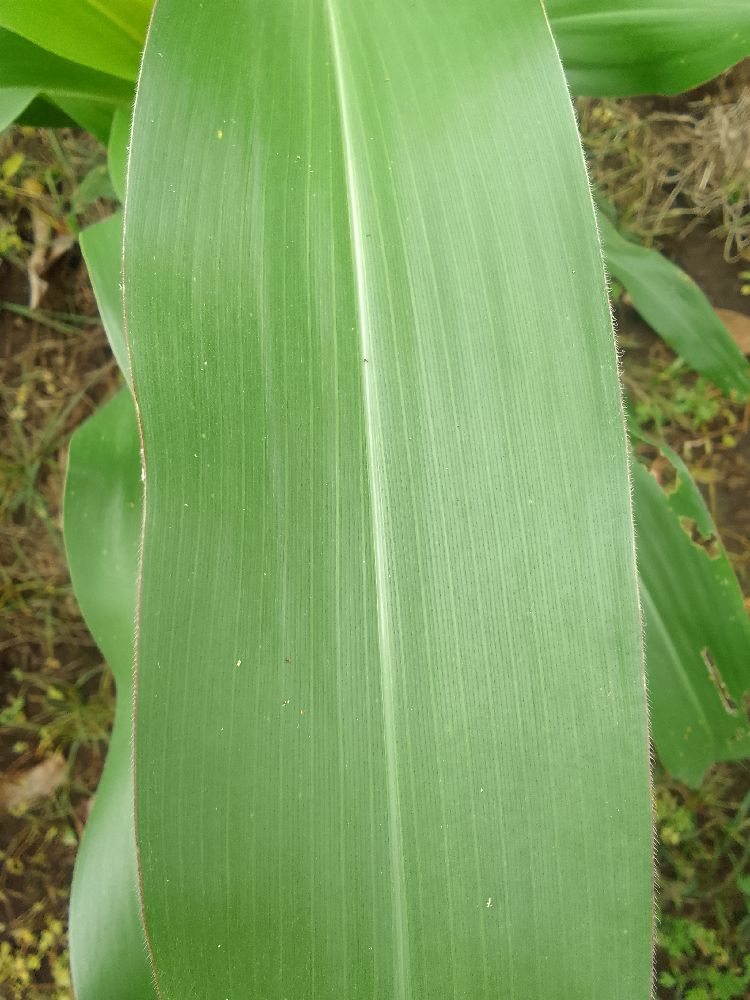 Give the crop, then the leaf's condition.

maize, healthy
